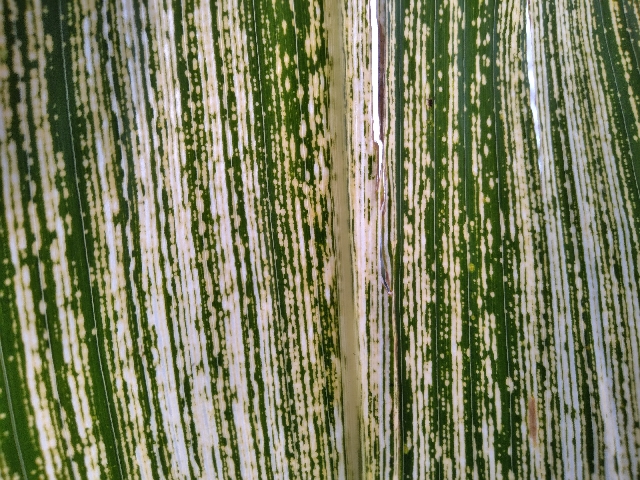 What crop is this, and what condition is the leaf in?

maize, maize streak virus
